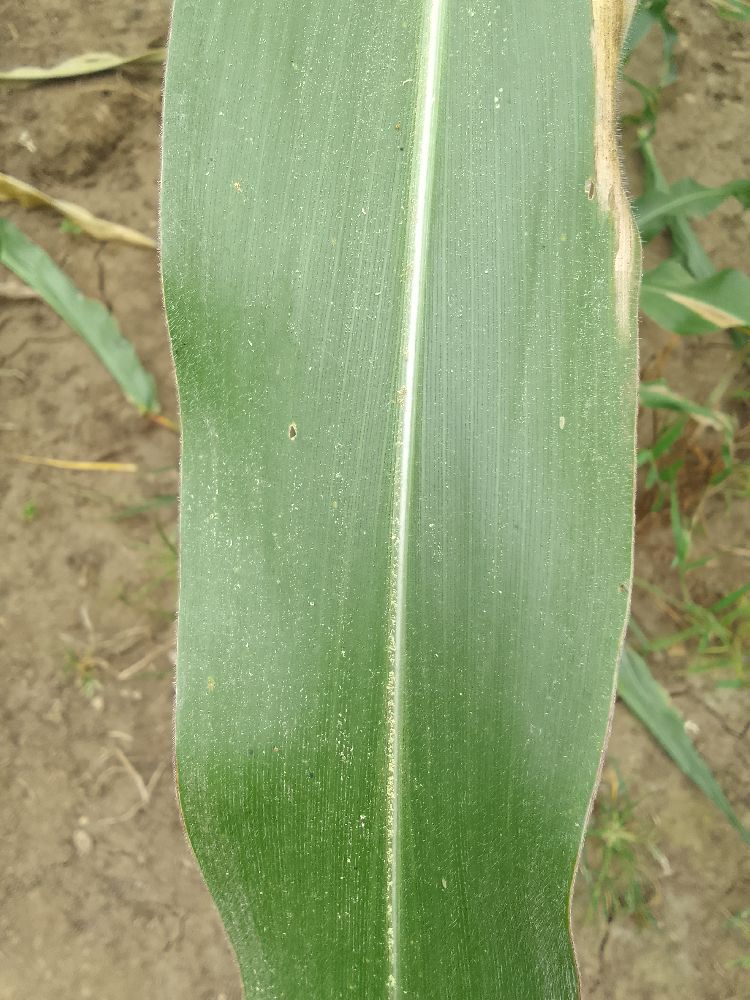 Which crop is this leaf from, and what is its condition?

maize, healthy
